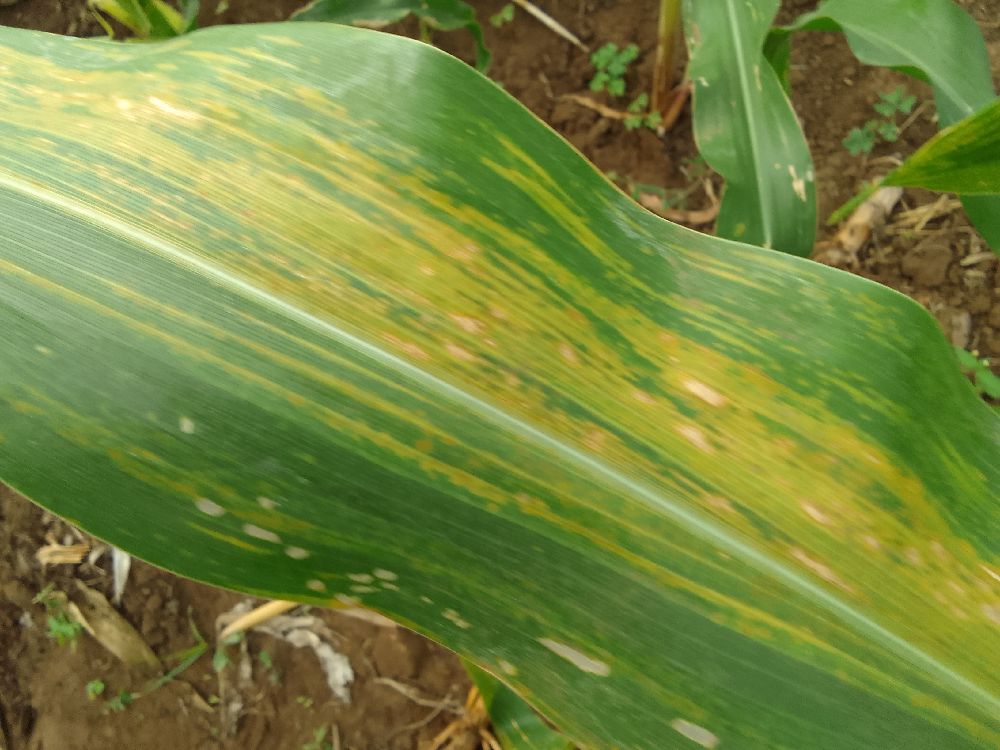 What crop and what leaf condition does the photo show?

maize, maize lethal necrosis
